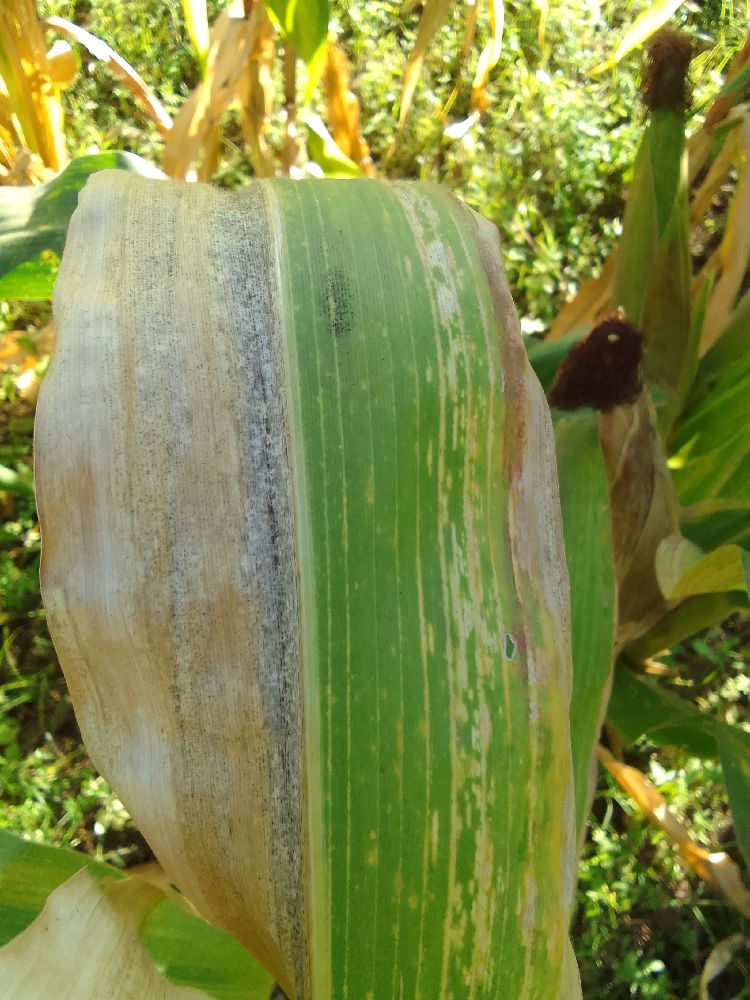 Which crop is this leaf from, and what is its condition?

maize, maize lethal necrosis
